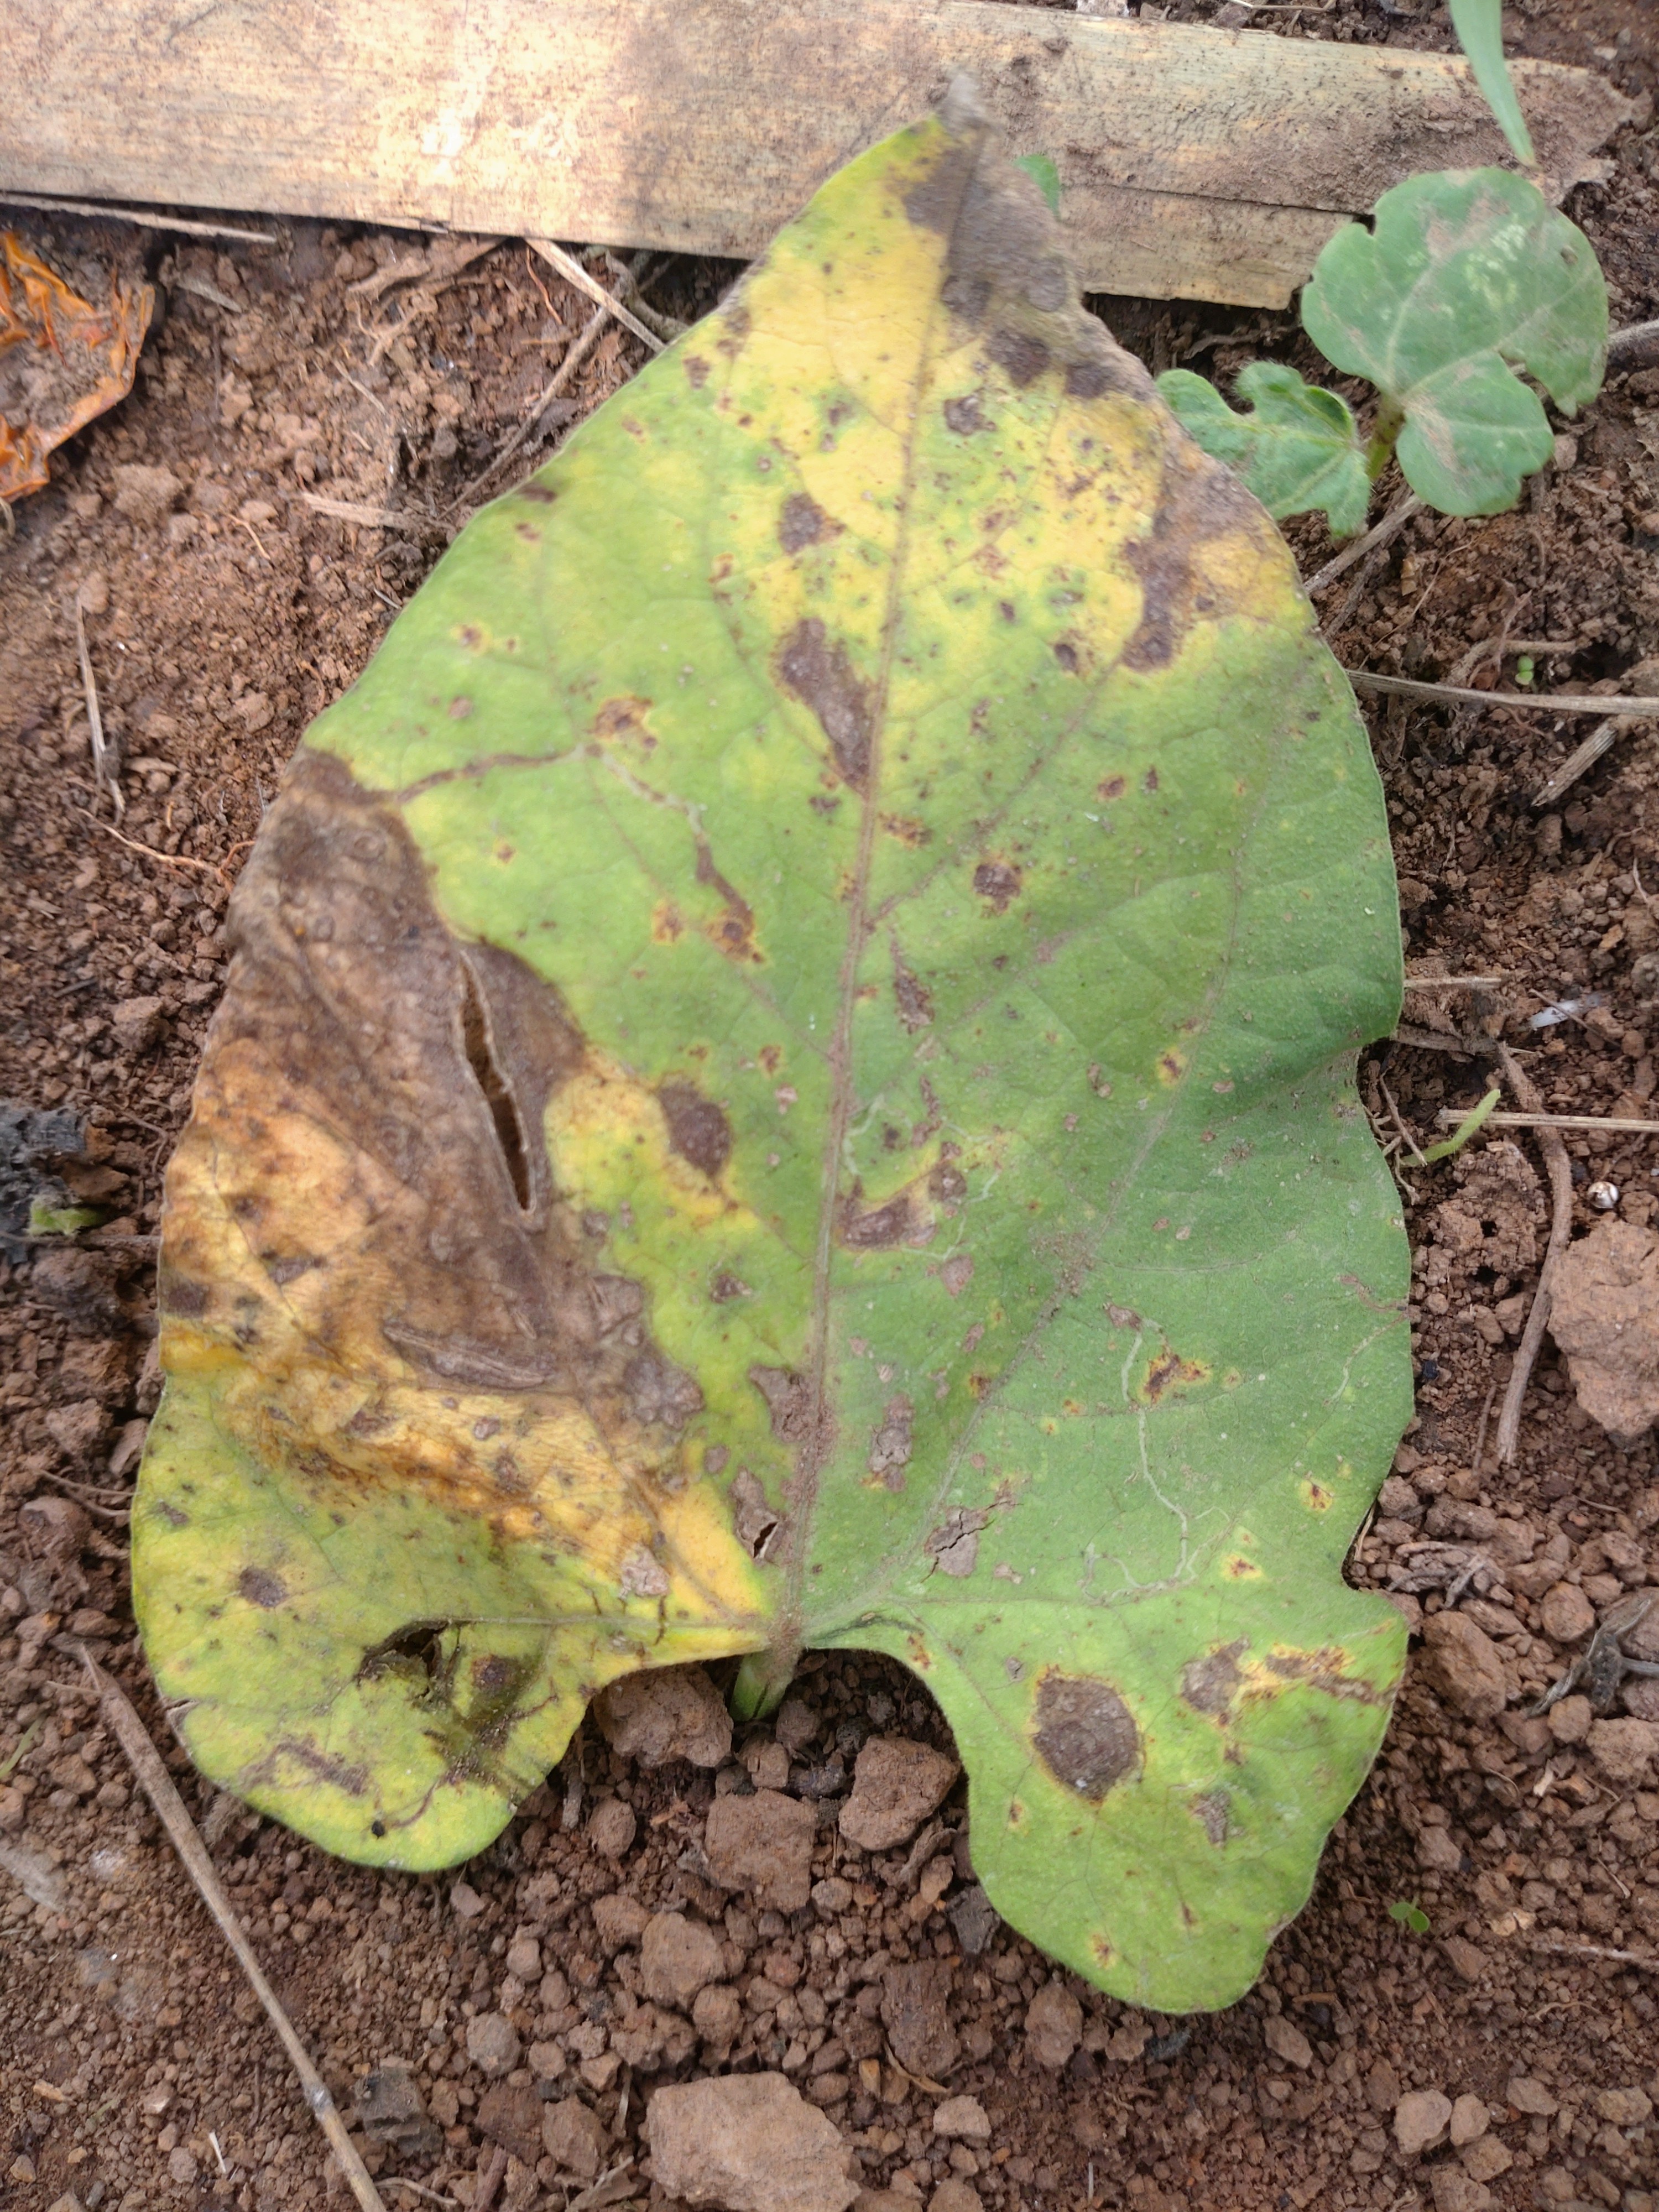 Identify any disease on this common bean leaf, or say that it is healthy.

rust
